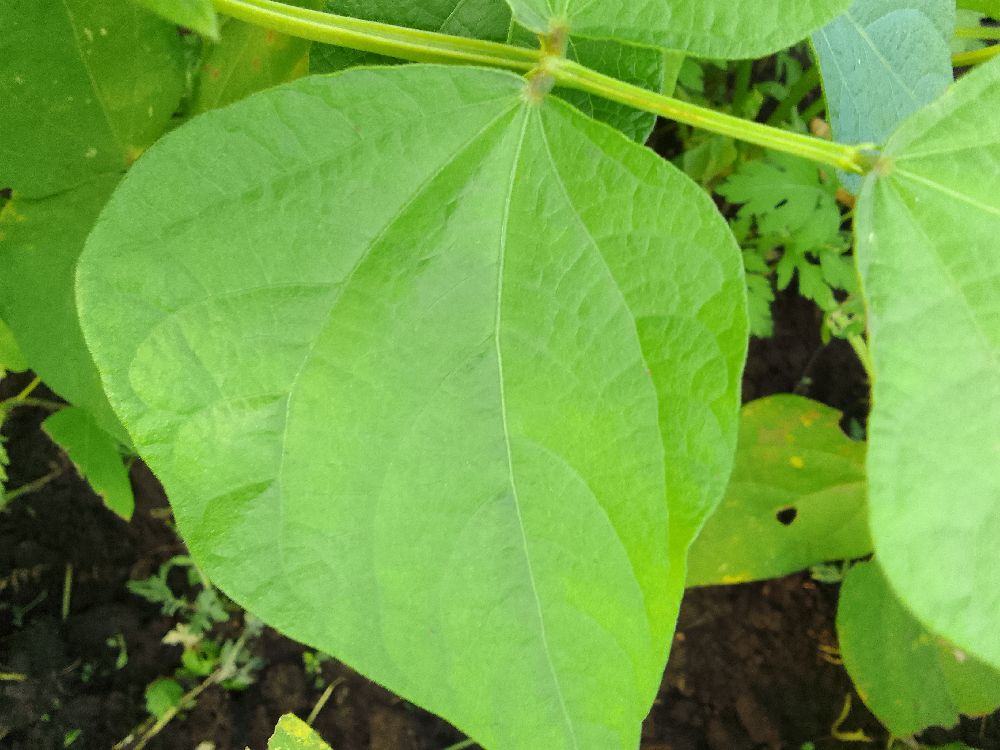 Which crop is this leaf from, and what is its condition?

common bean, healthy
